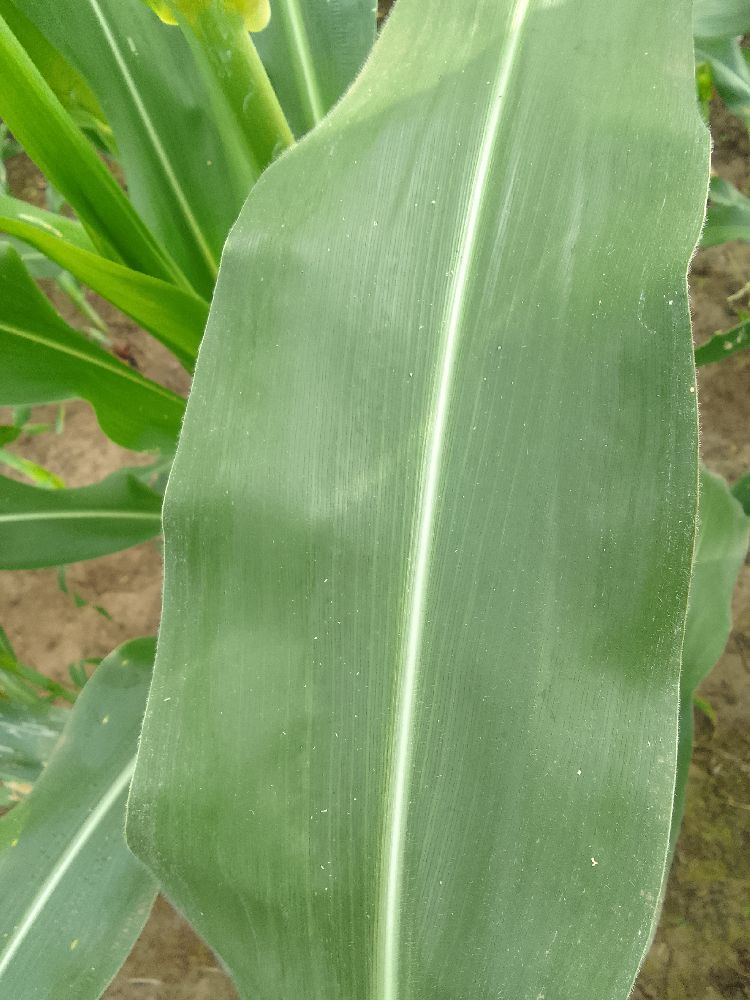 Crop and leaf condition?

maize, healthy
